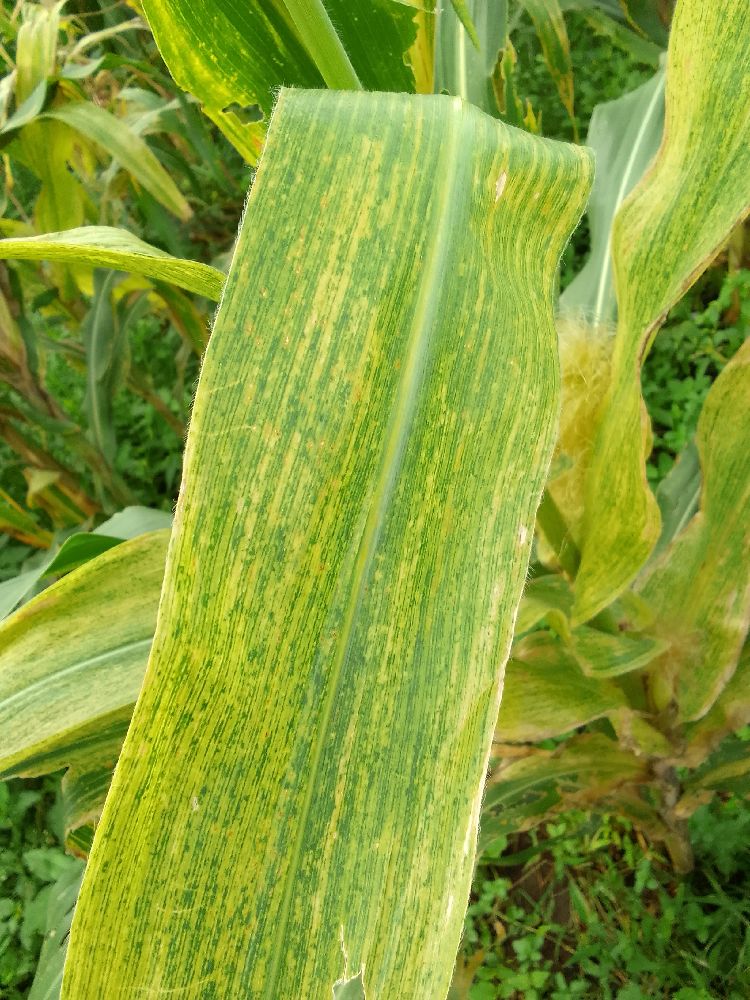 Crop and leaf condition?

maize, maize lethal necrosis
